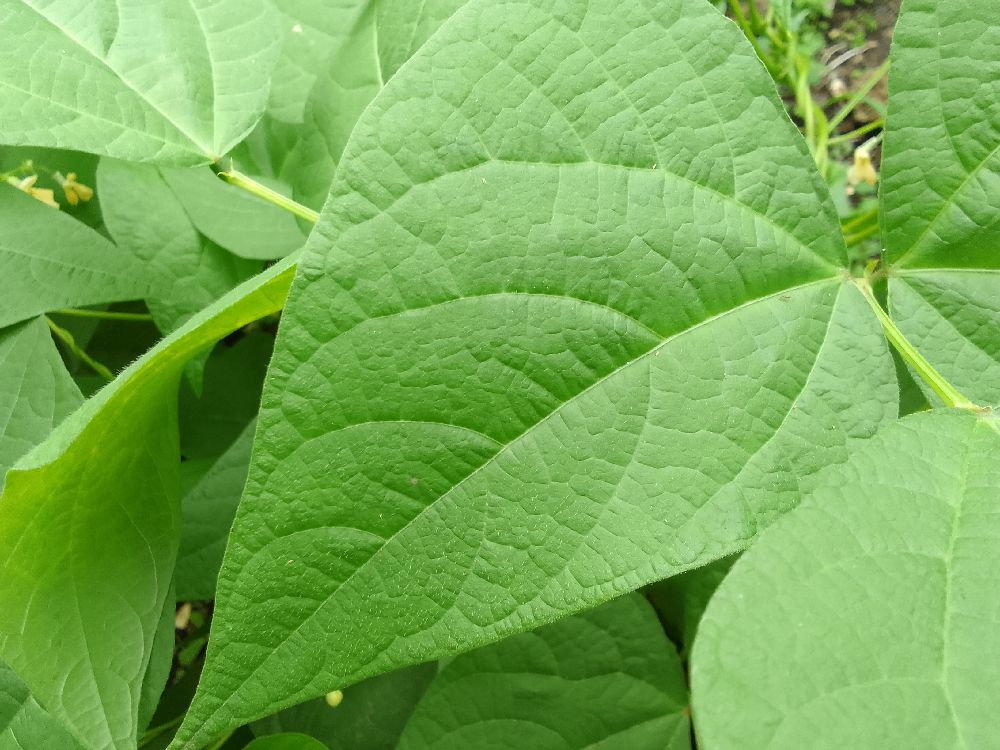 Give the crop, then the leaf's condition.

common bean, healthy
